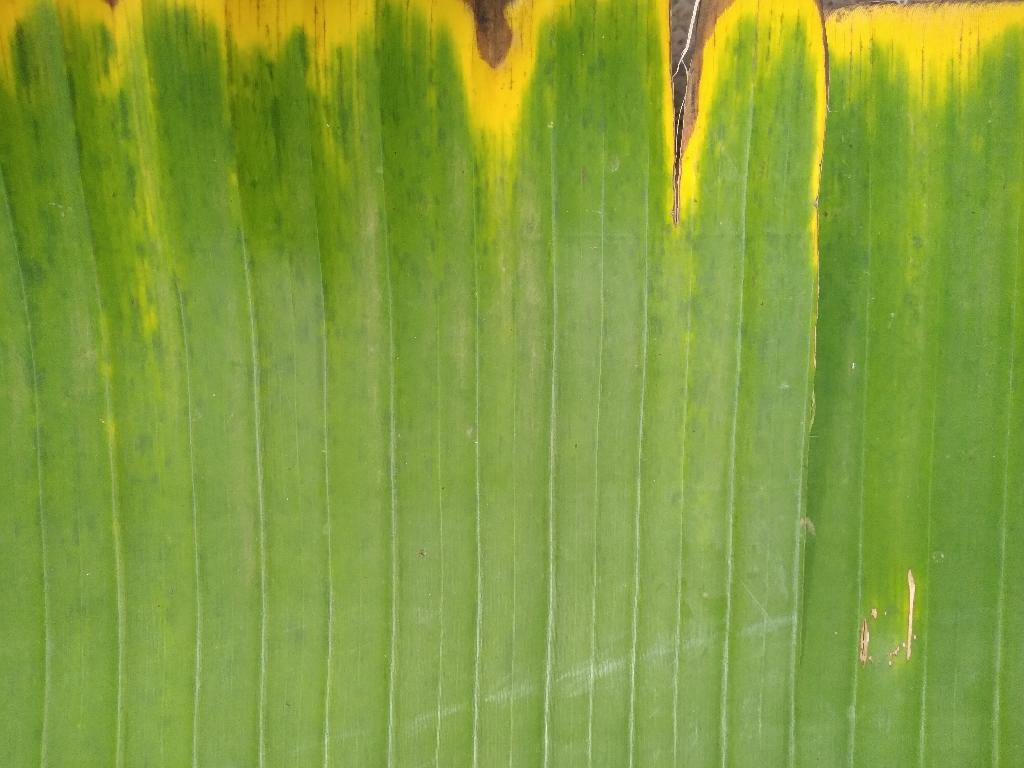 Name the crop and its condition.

banana, fusarium wilt race 1
